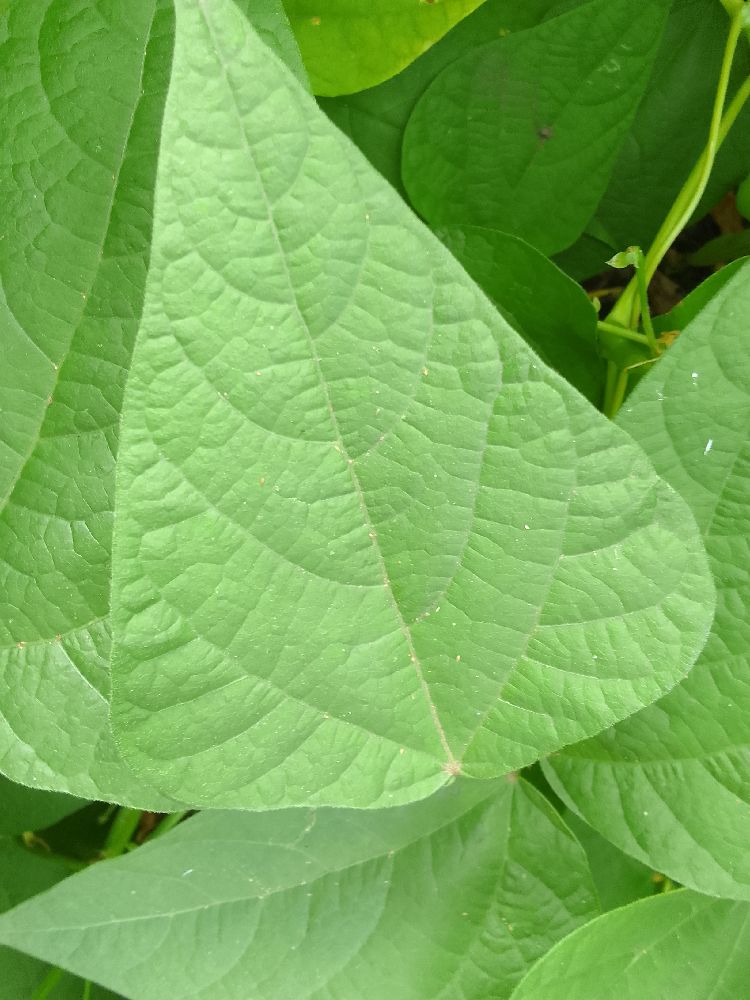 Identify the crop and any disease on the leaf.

common bean, healthy
